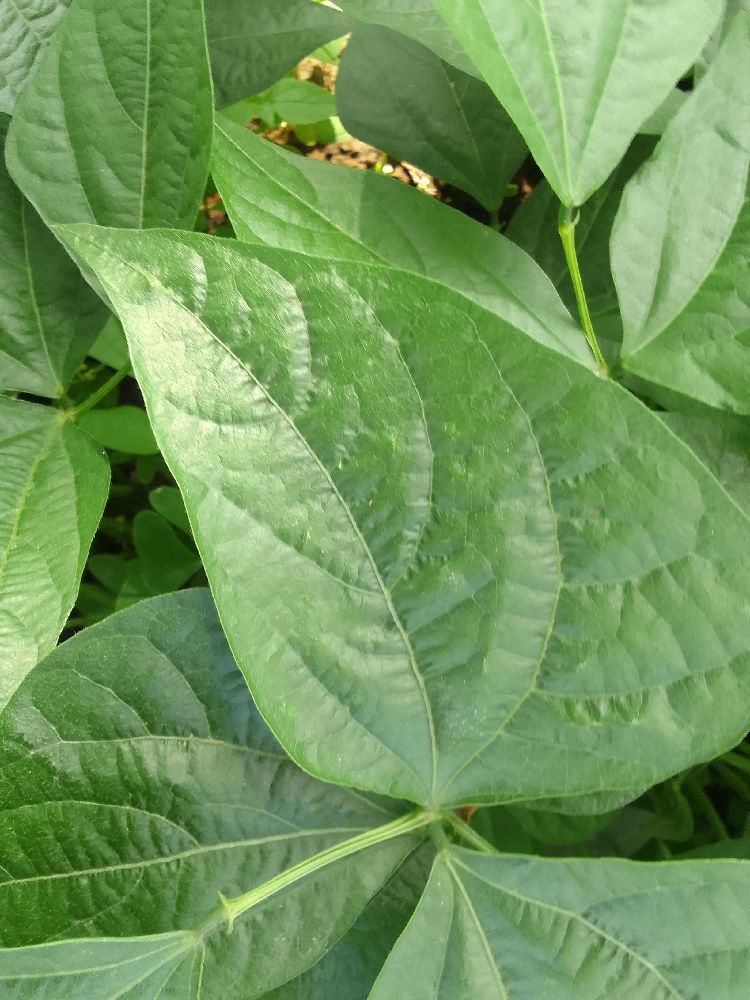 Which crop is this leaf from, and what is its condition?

common bean, healthy
